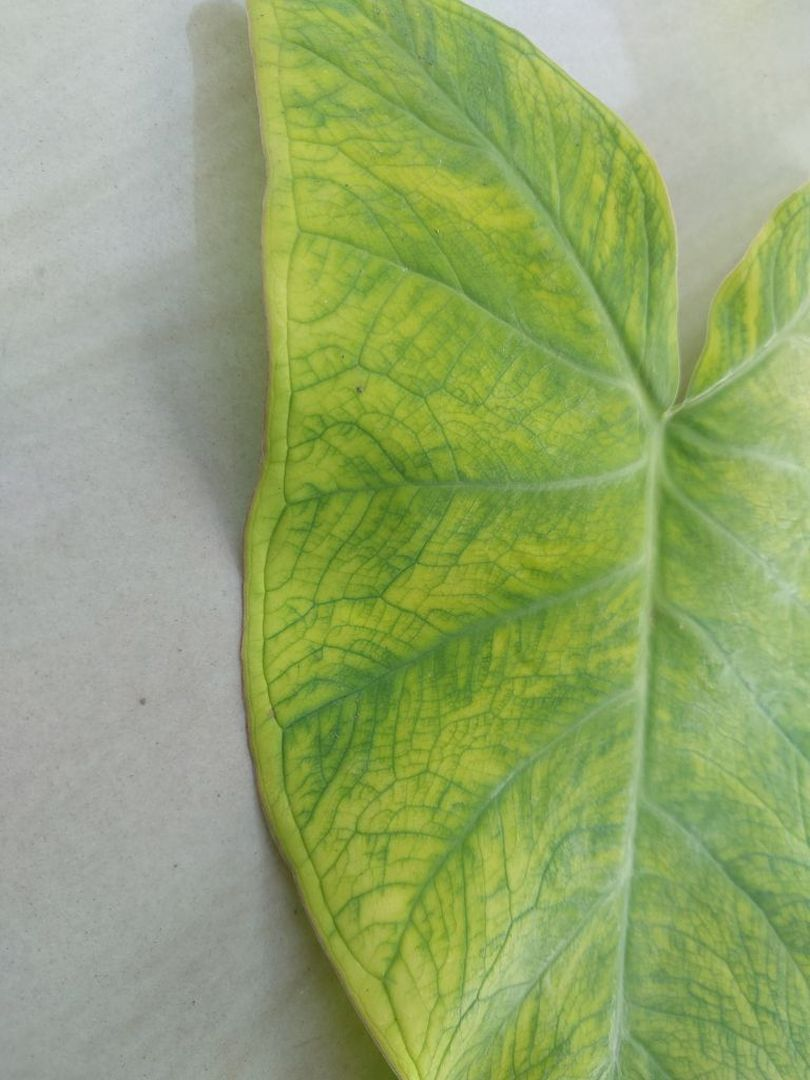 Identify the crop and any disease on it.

taro, mosaic
